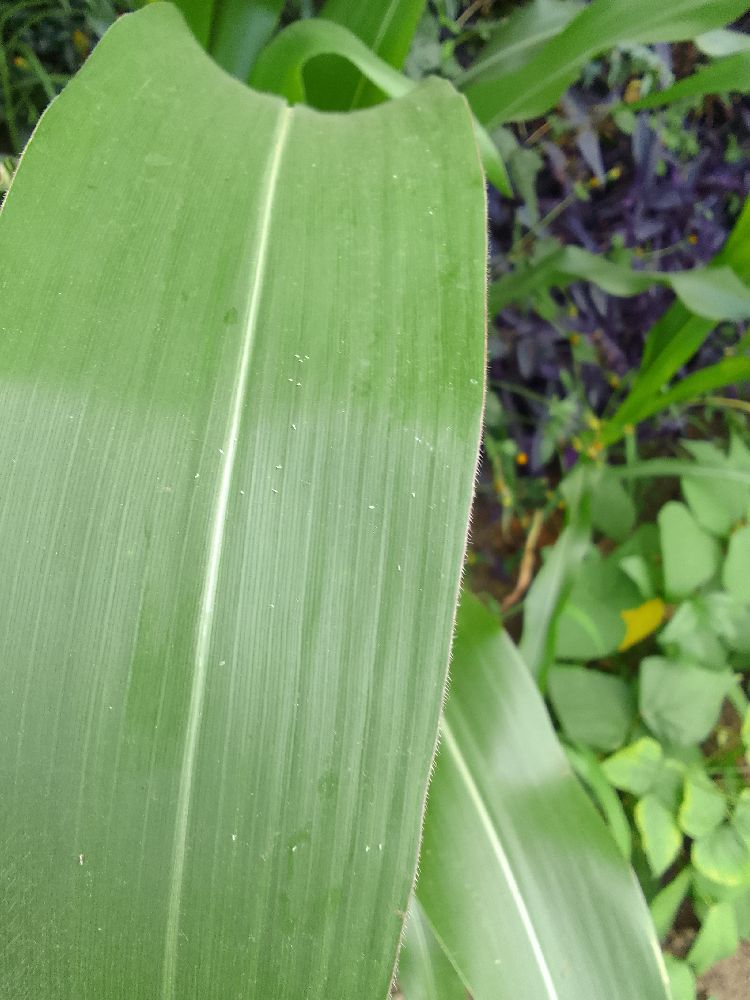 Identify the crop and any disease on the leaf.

maize, healthy
